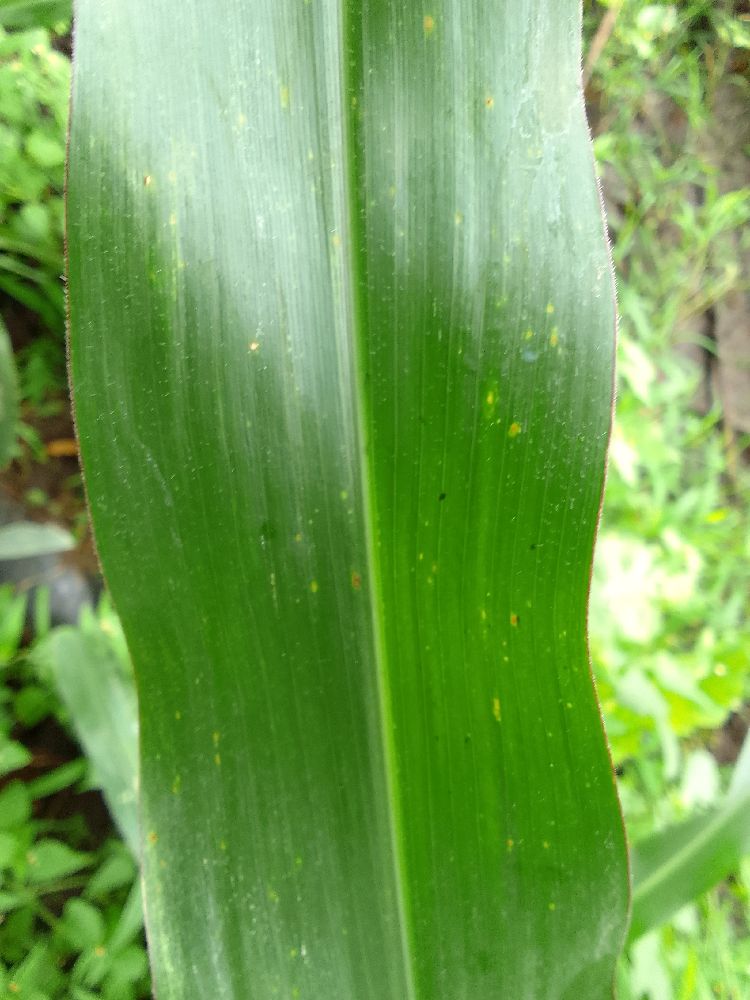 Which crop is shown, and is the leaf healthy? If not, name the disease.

maize, healthy
